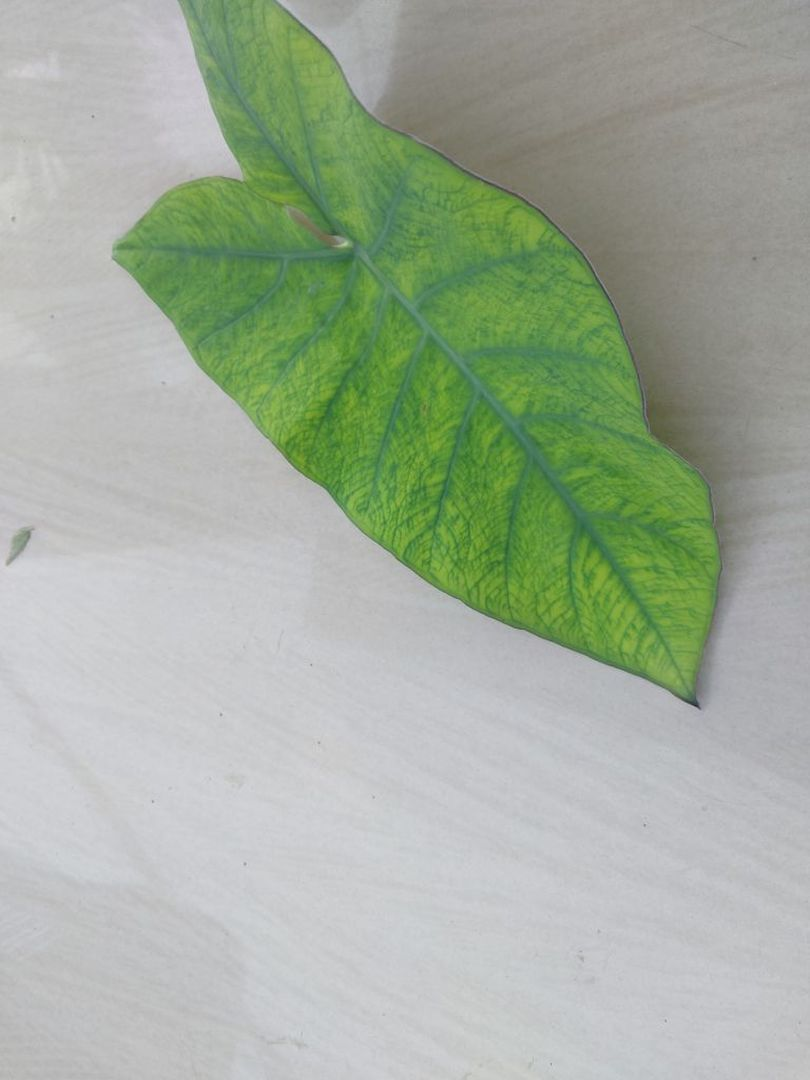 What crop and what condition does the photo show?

taro, mosaic
